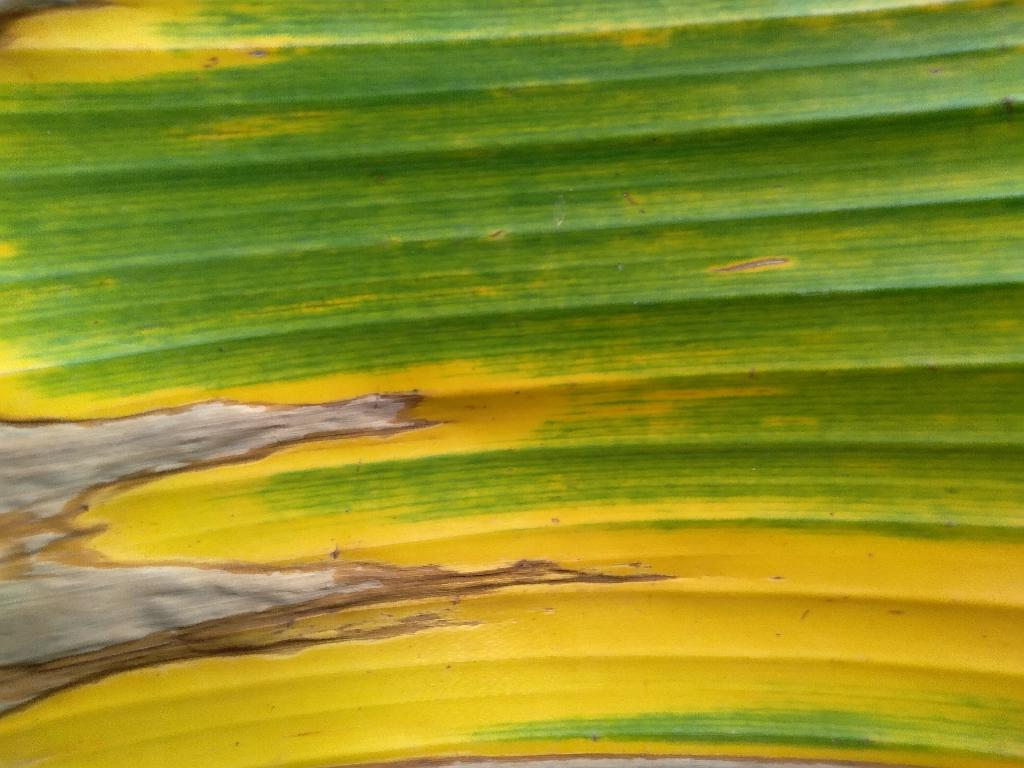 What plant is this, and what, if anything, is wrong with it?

banana, fusarium wilt race 1
